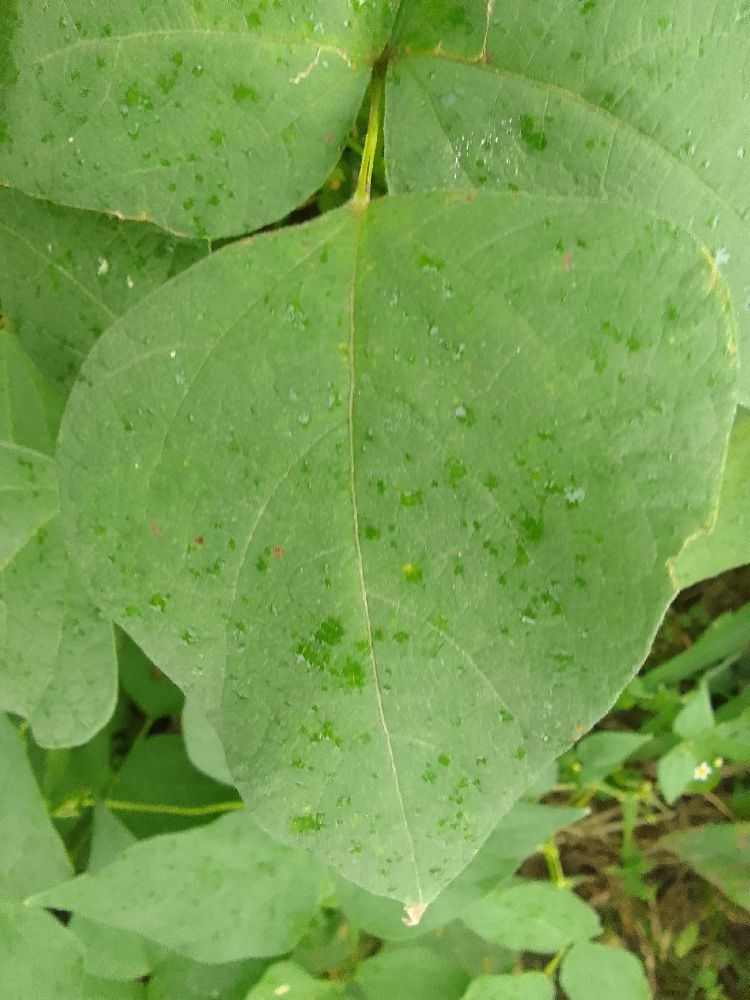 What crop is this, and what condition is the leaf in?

common bean, healthy
